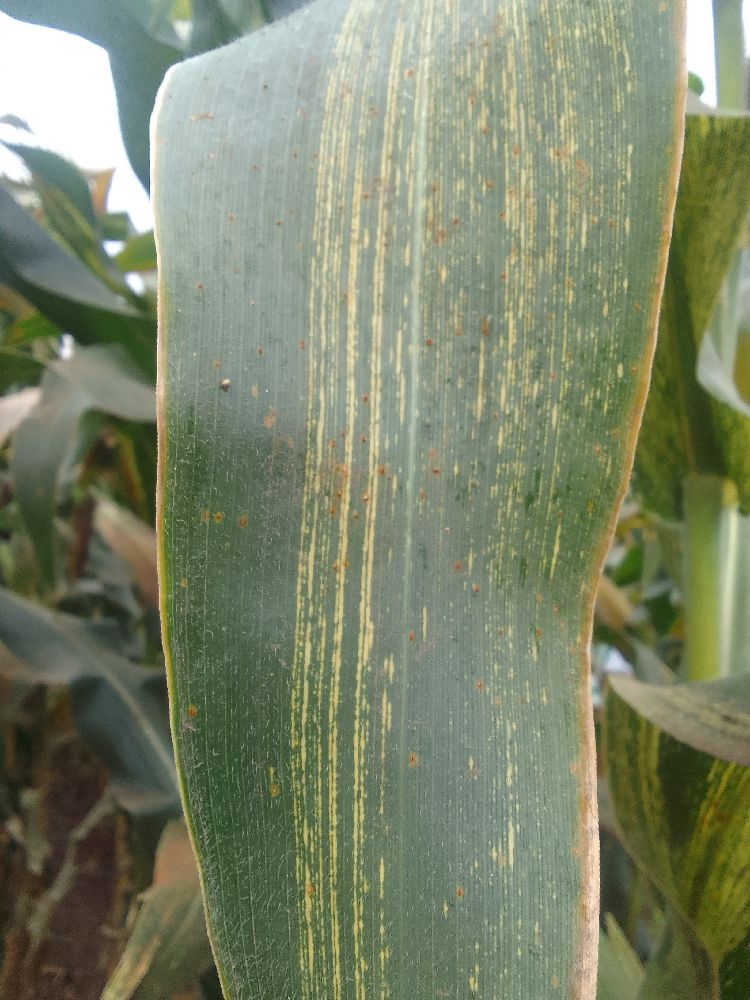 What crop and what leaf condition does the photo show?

maize, maize streak virus
